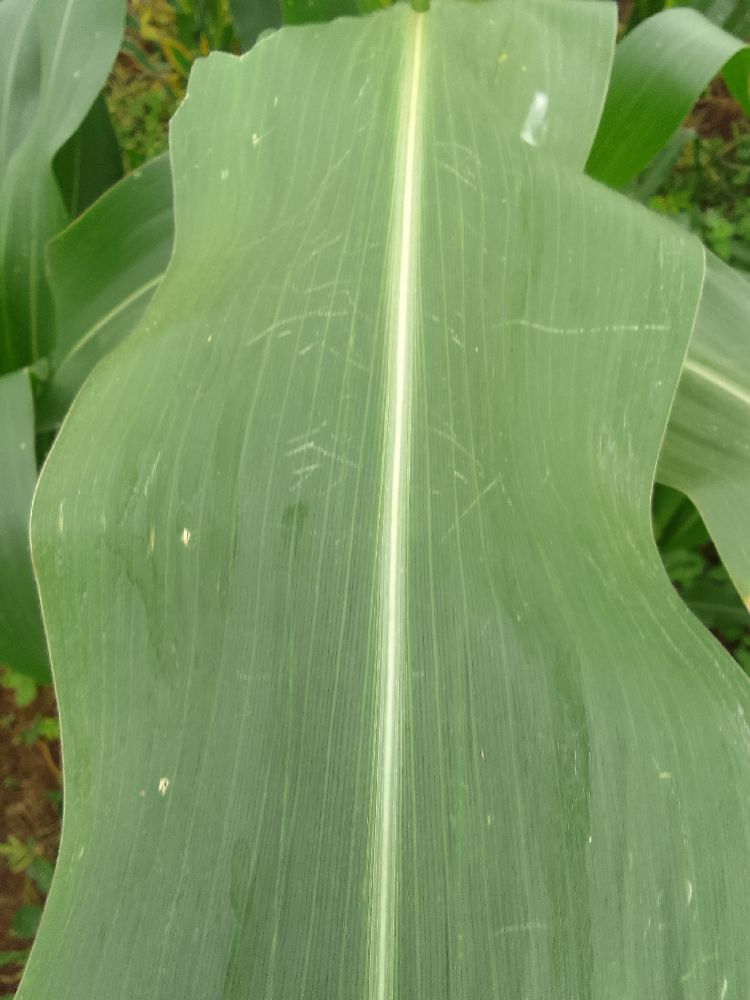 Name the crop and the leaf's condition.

maize, healthy
